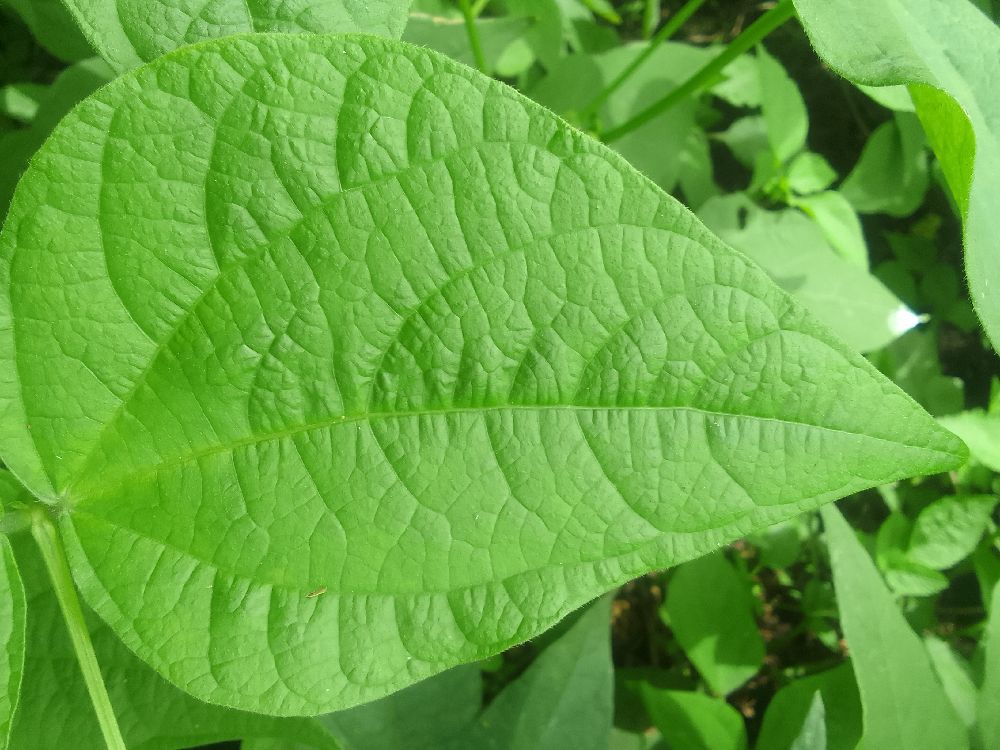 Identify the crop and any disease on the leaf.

common bean, healthy
